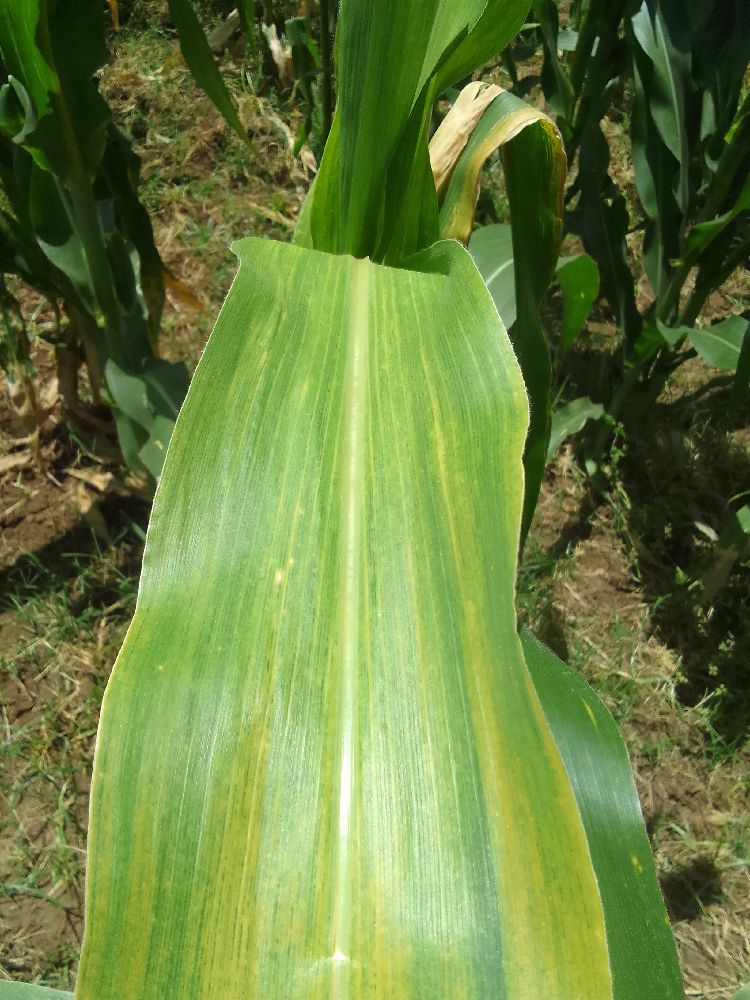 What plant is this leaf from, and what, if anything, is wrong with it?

maize, maize lethal necrosis
